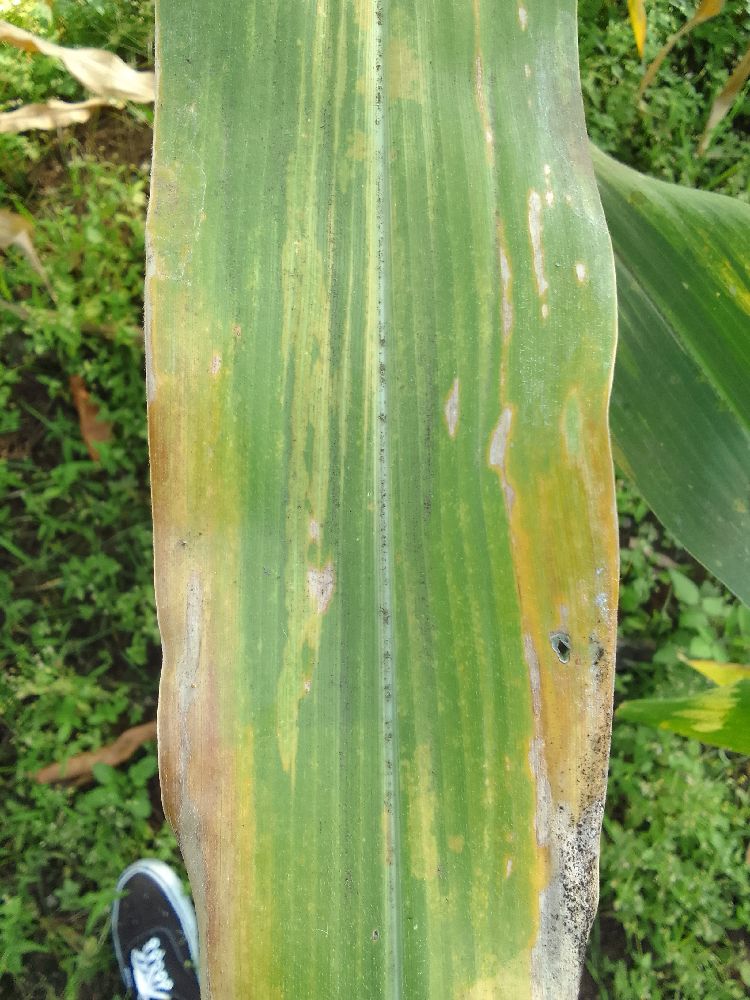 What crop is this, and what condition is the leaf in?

maize, maize lethal necrosis
